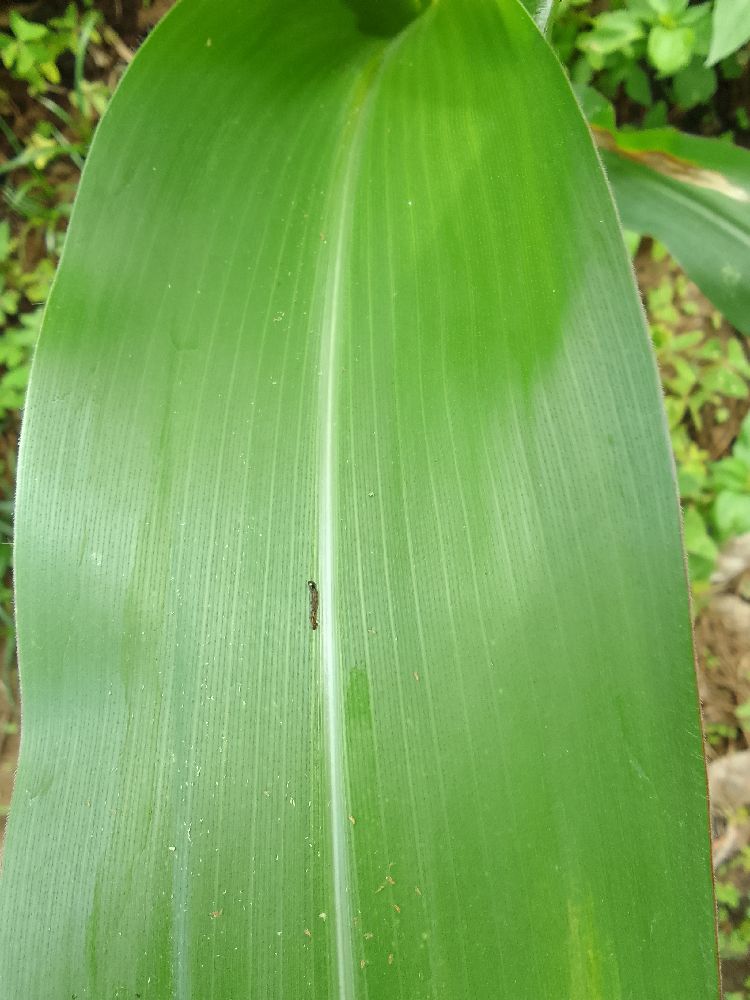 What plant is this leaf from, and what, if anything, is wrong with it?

maize, healthy
